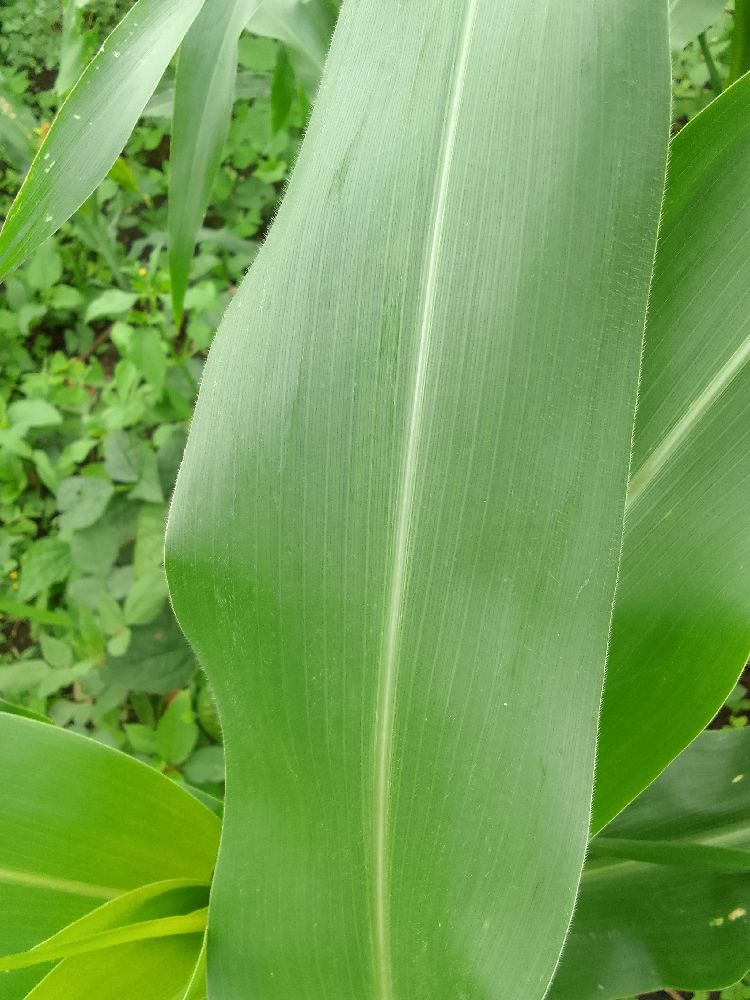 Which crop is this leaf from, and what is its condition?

maize, healthy
